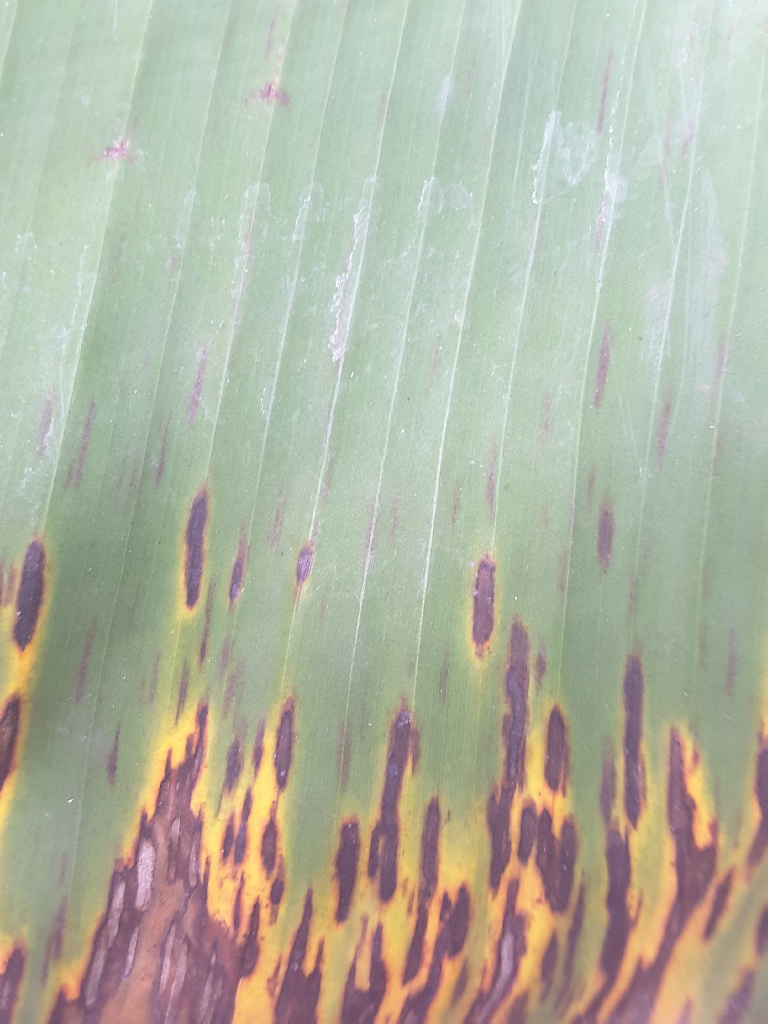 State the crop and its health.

banana, black sigatoka
